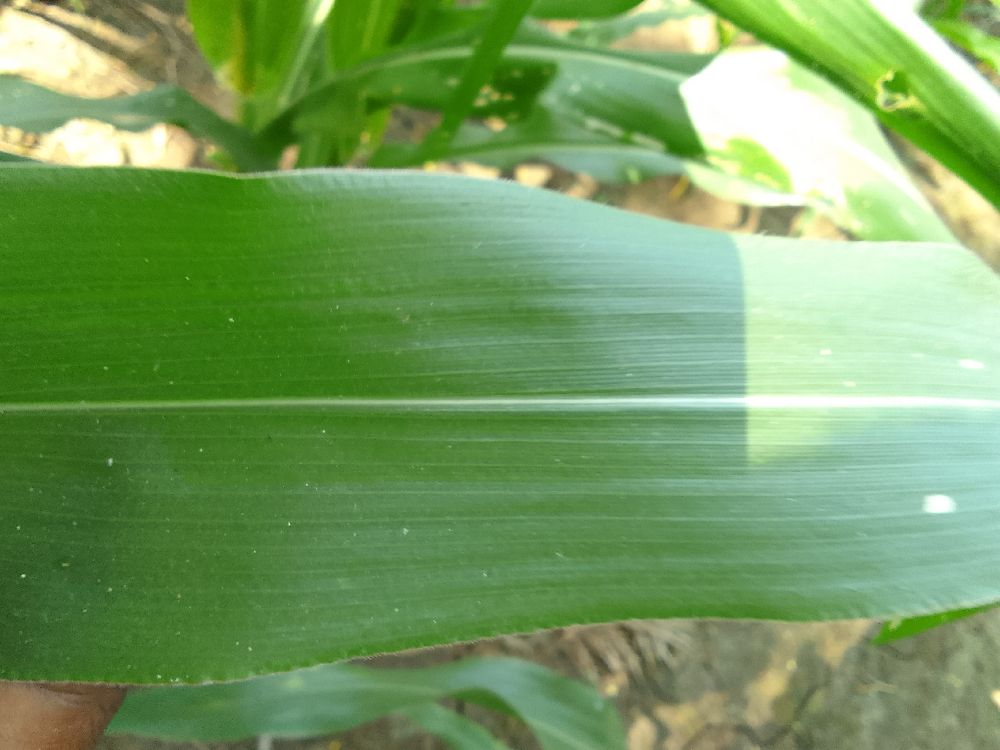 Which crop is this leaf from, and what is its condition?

maize, healthy
